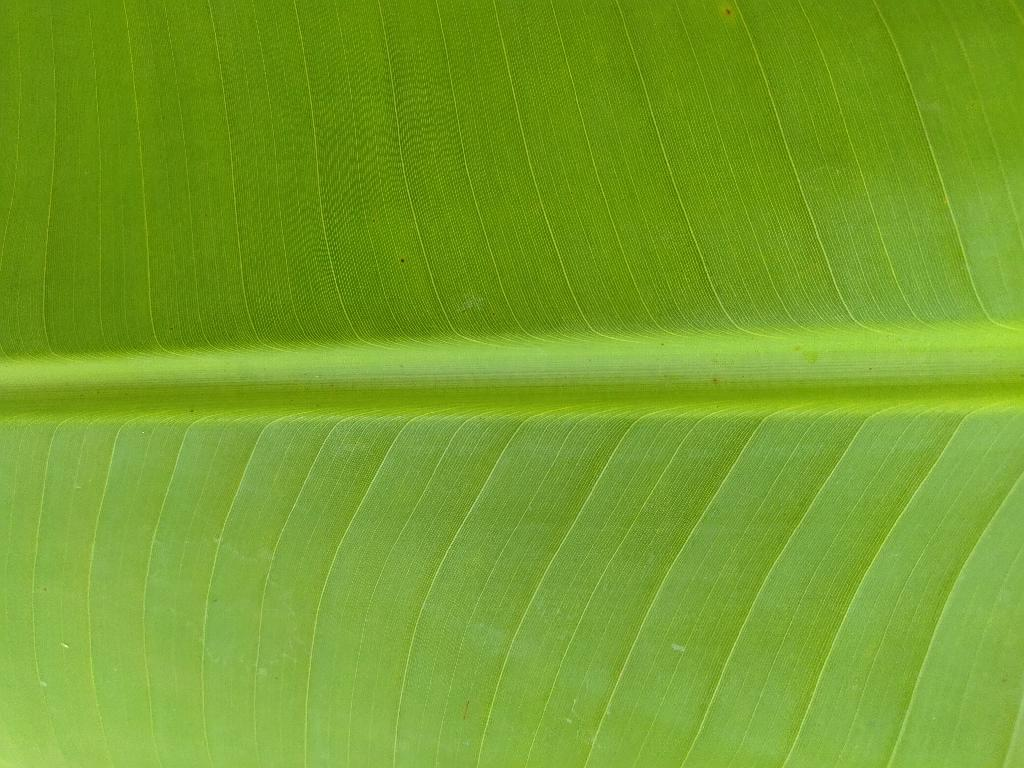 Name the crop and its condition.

banana, healthy
